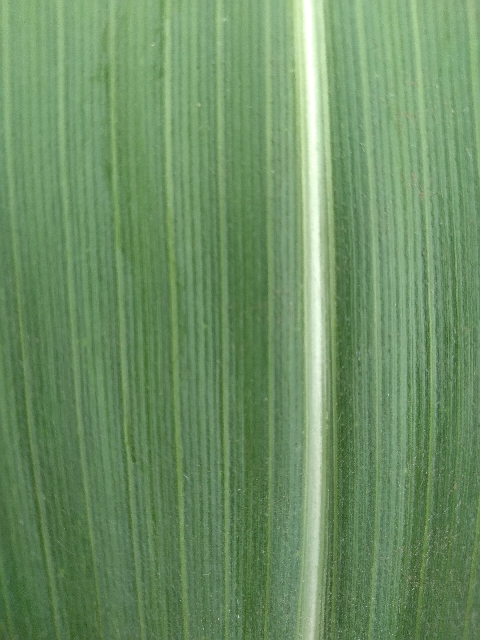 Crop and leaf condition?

maize, healthy
